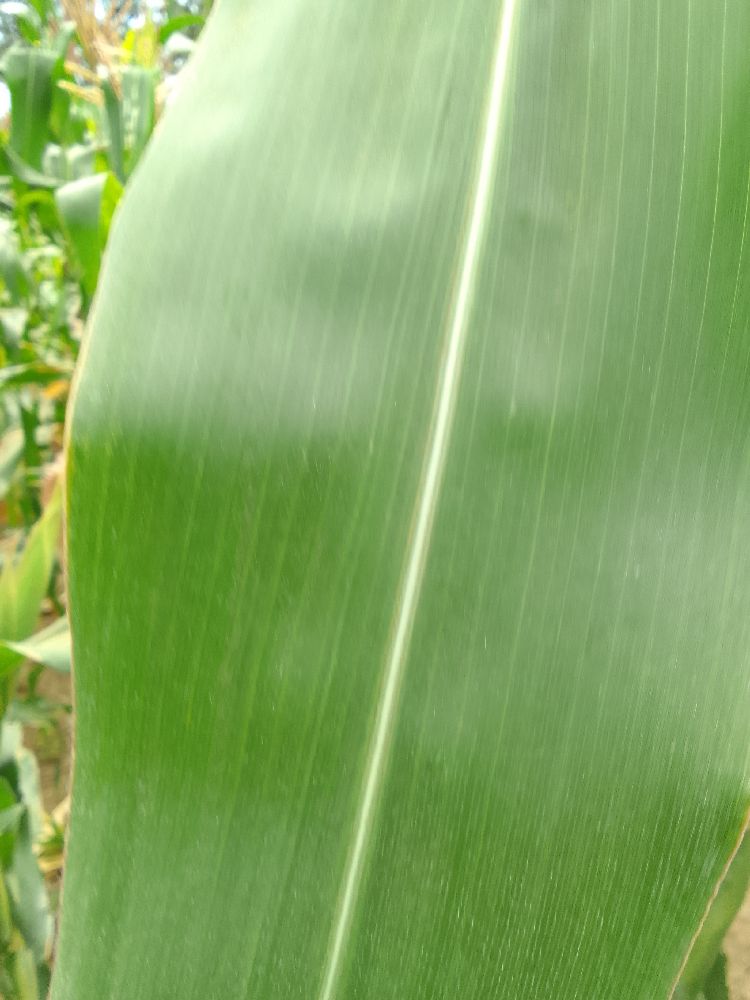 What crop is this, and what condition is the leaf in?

maize, healthy
